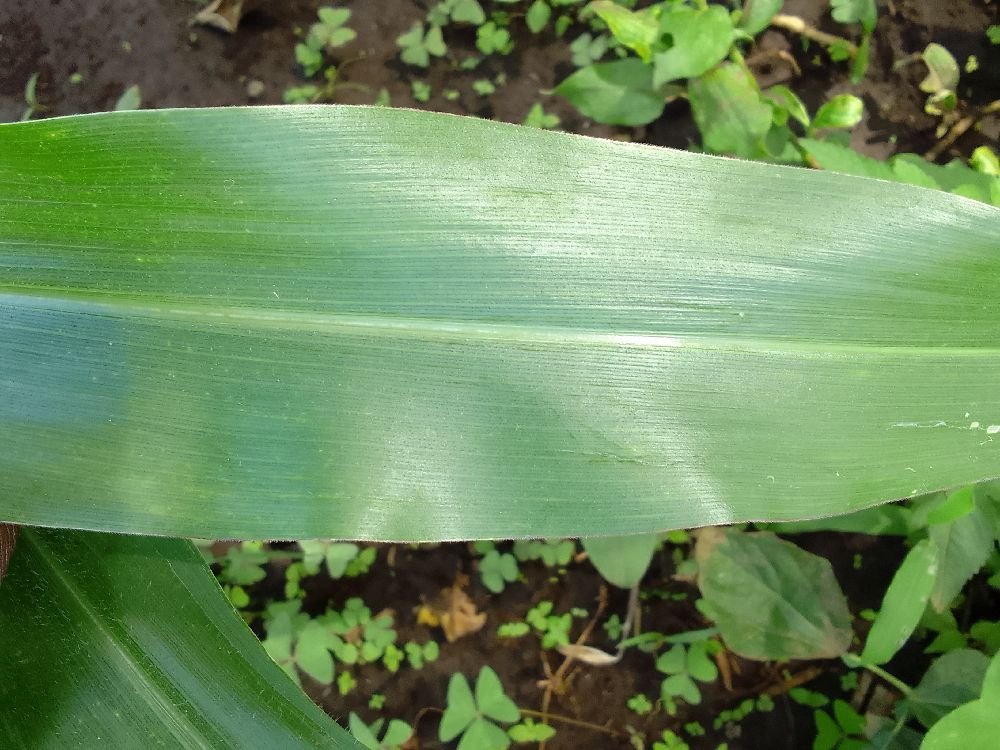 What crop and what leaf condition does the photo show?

maize, healthy
